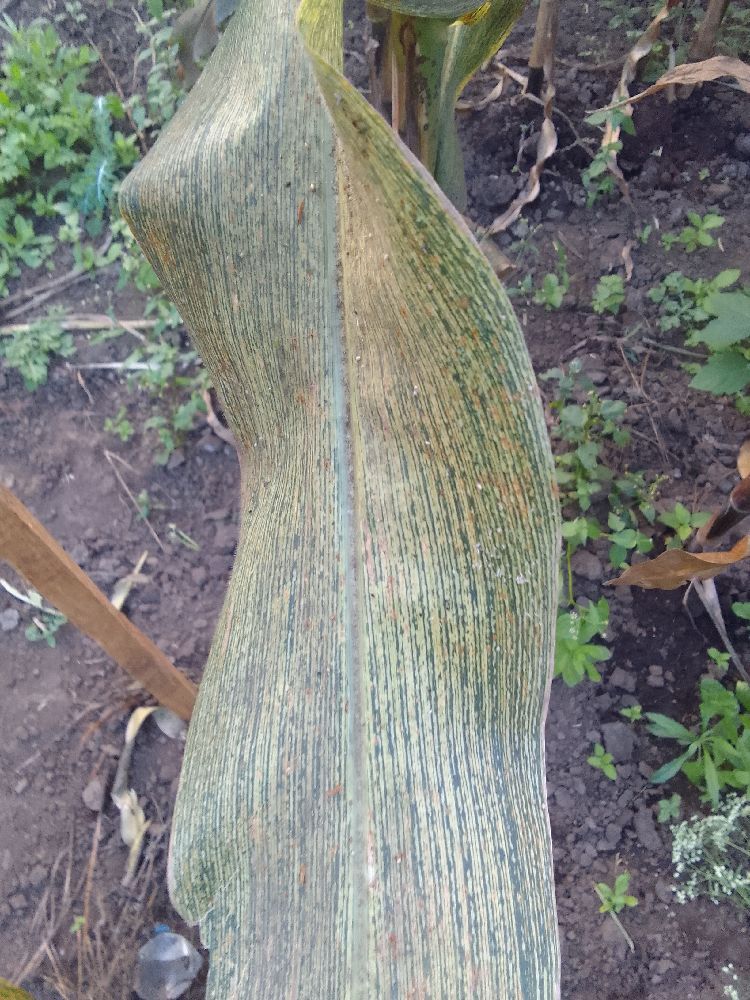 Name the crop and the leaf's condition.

maize, maize streak virus
